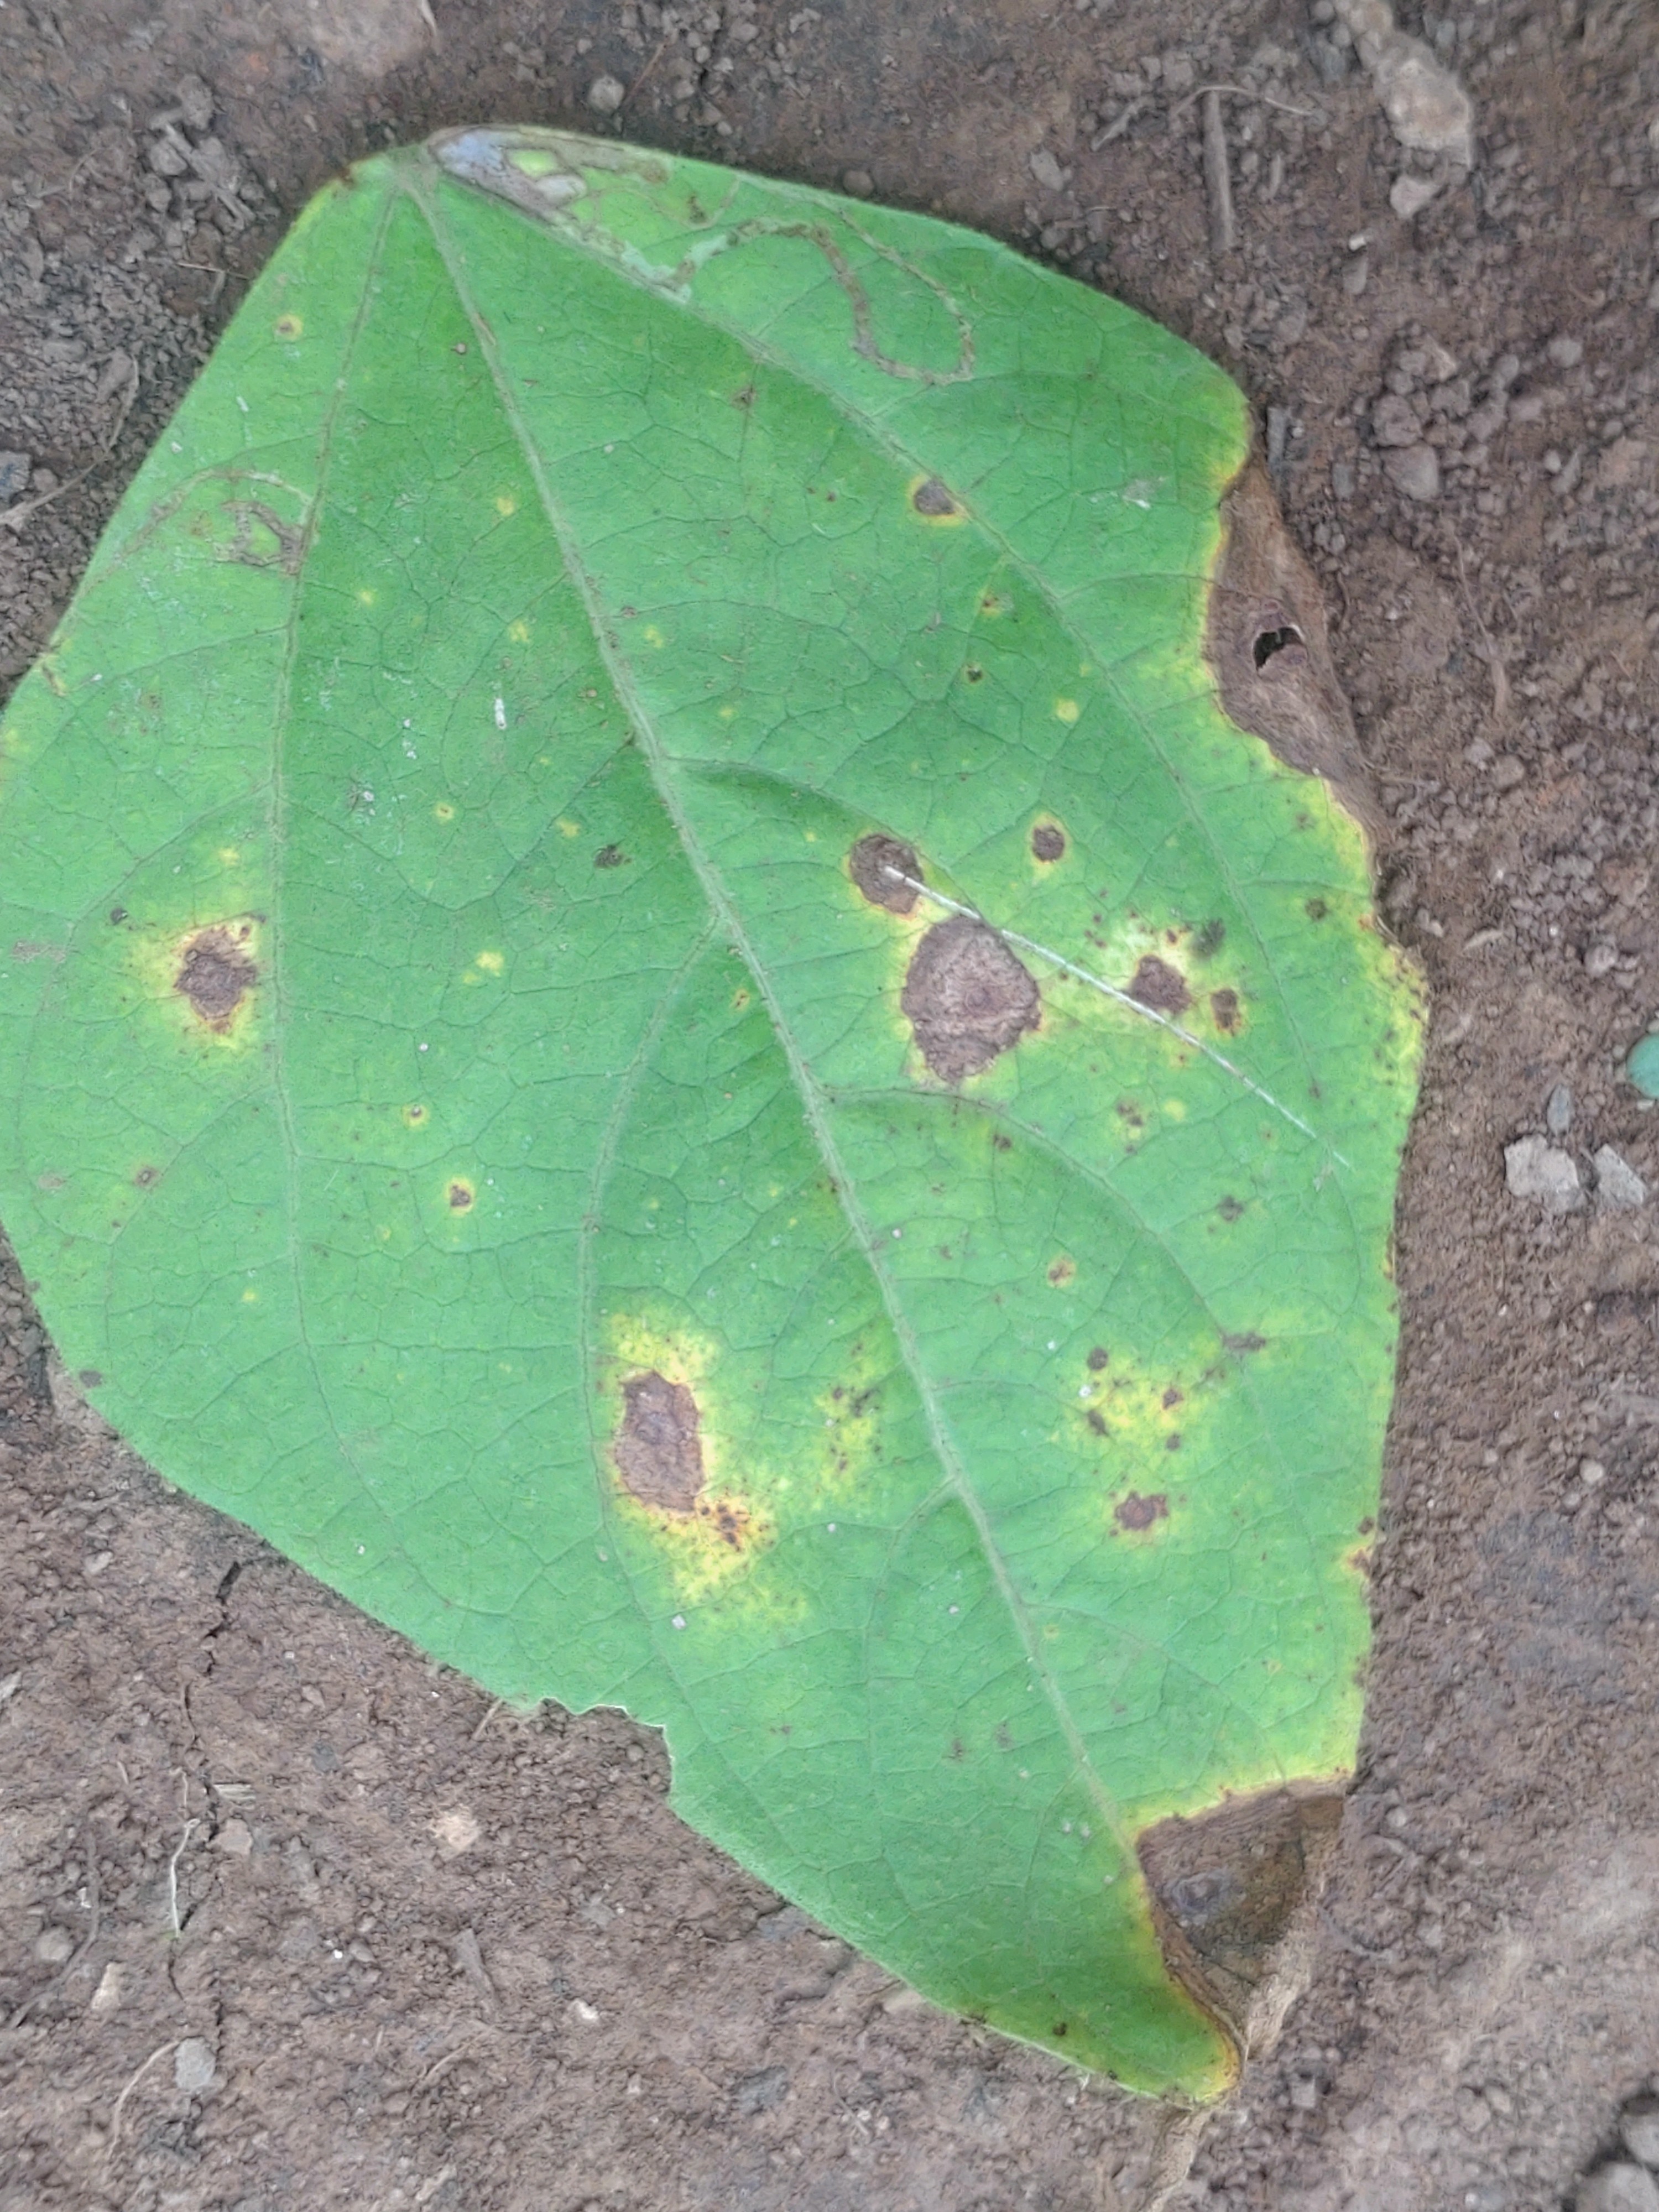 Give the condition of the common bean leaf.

rust
